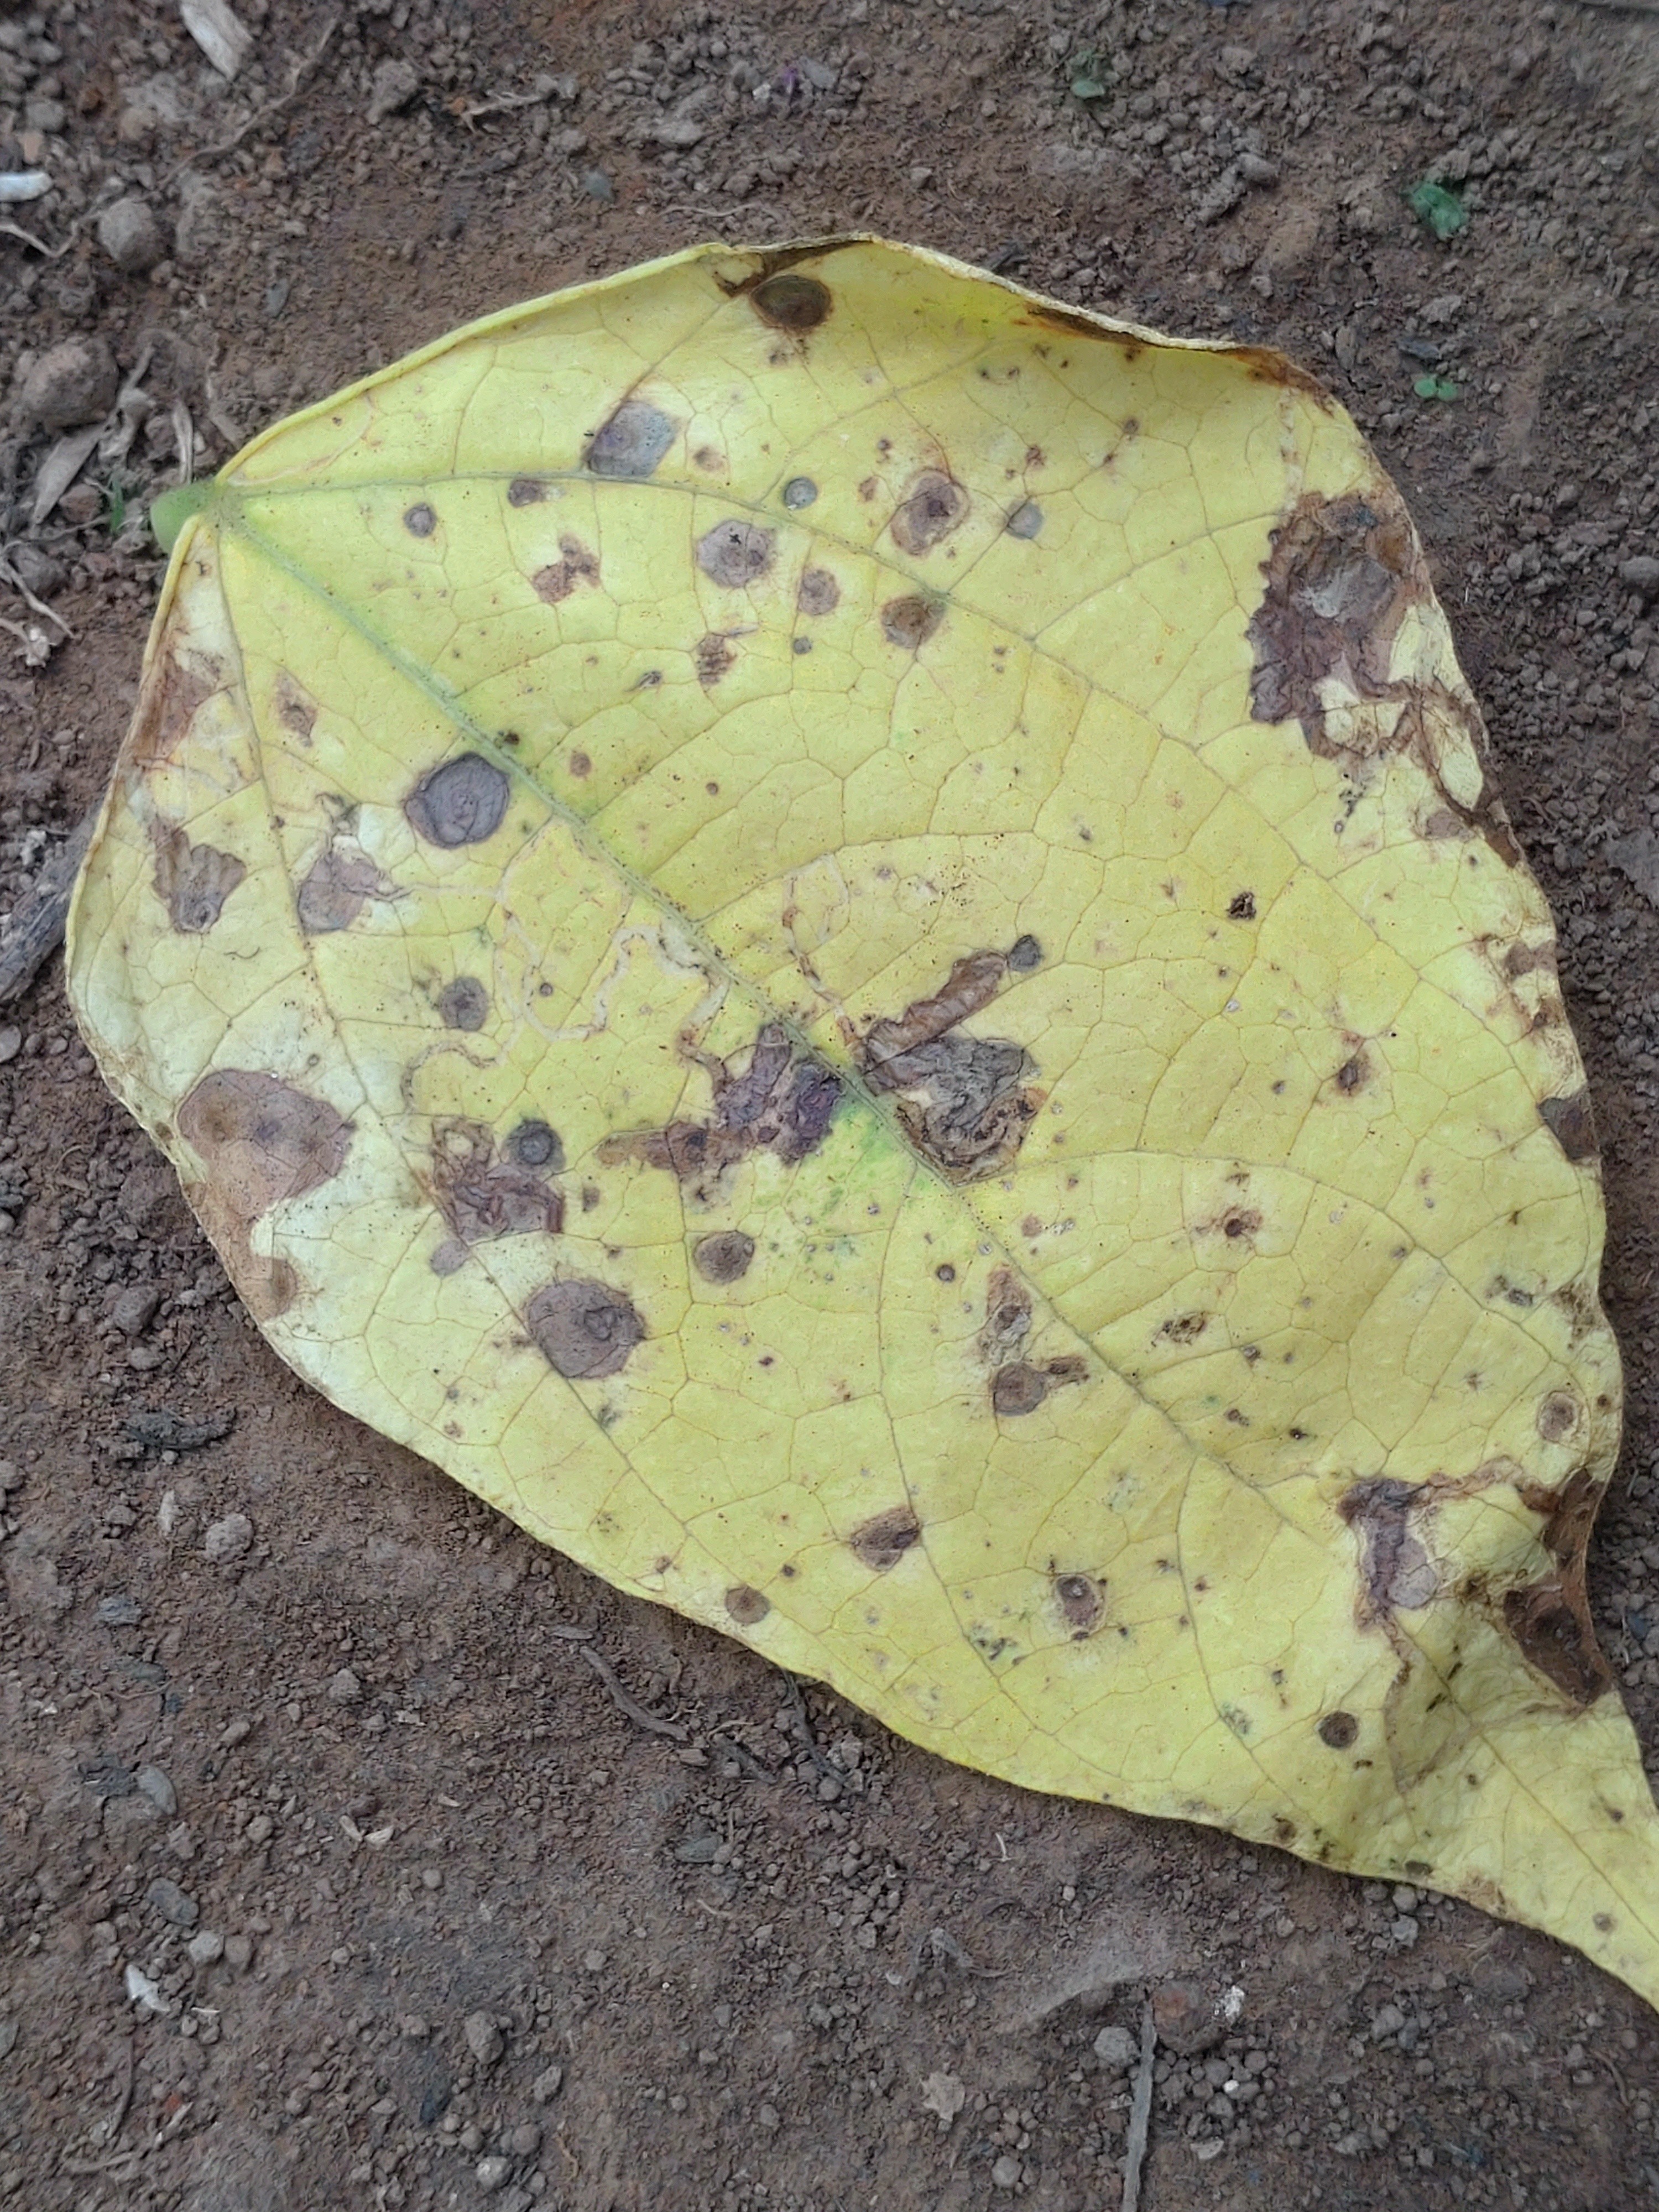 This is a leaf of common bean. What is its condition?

anthracnose
